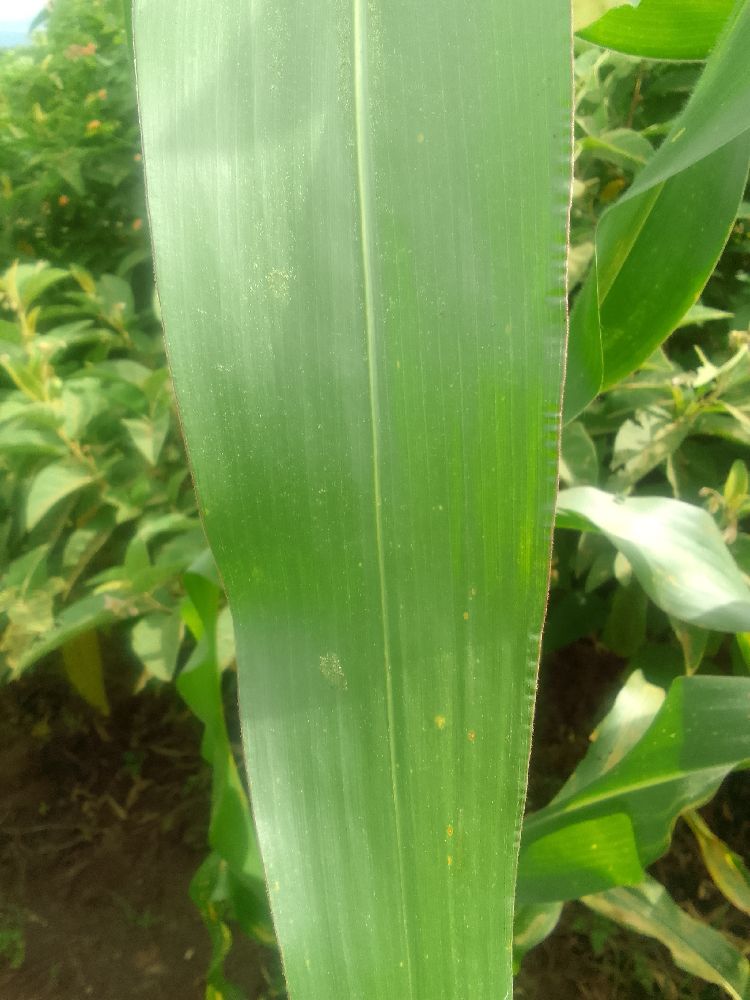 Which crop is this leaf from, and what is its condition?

maize, healthy
